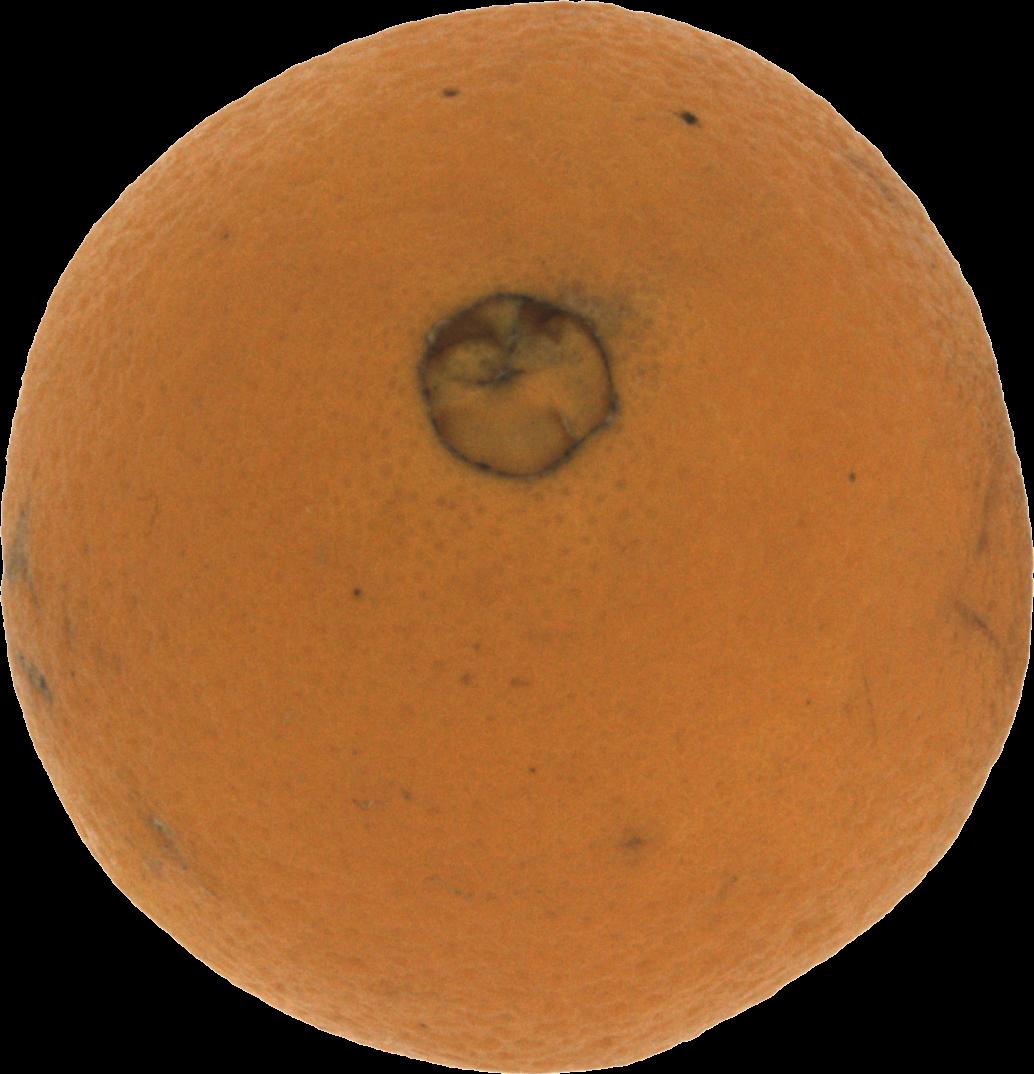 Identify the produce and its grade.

orange, bad
